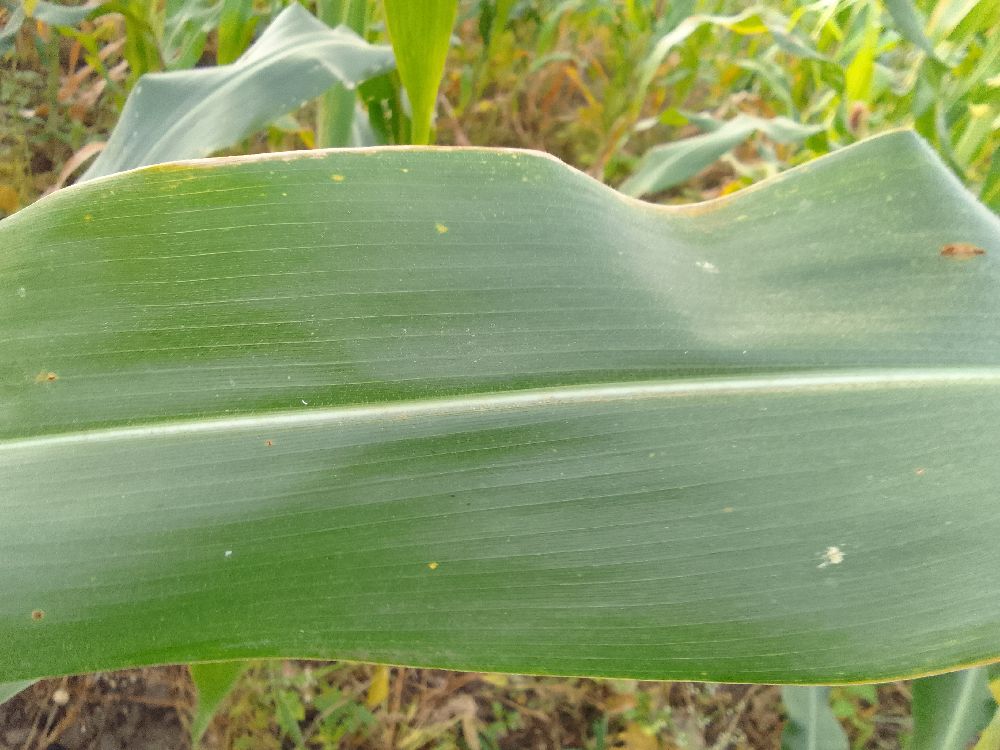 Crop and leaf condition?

maize, healthy
